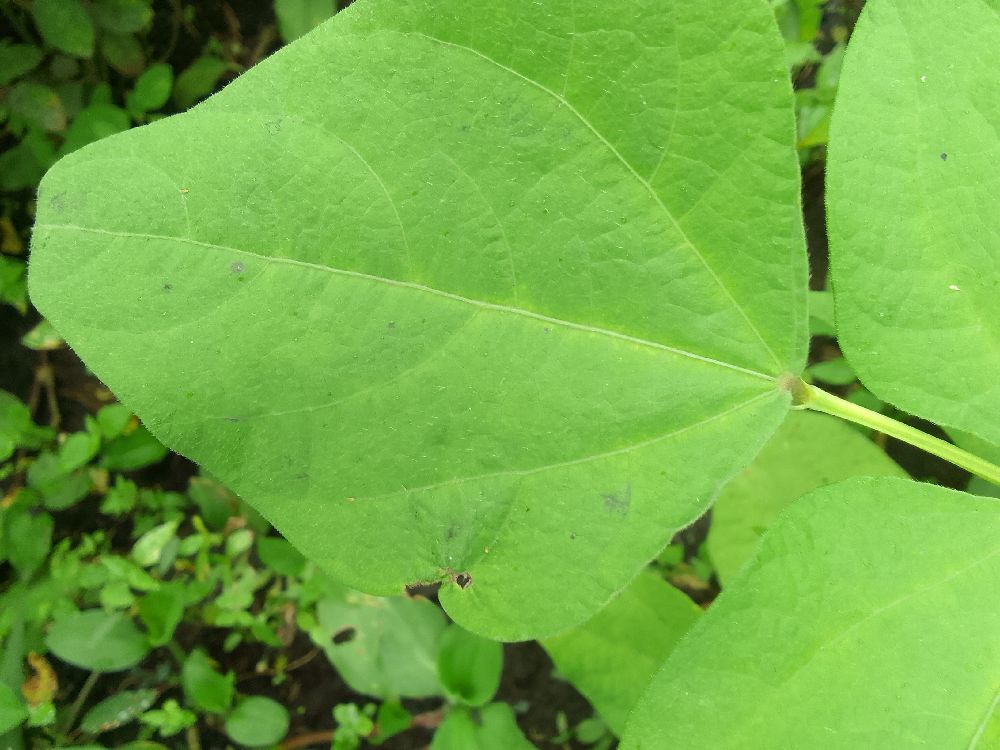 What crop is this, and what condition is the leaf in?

common bean, healthy
